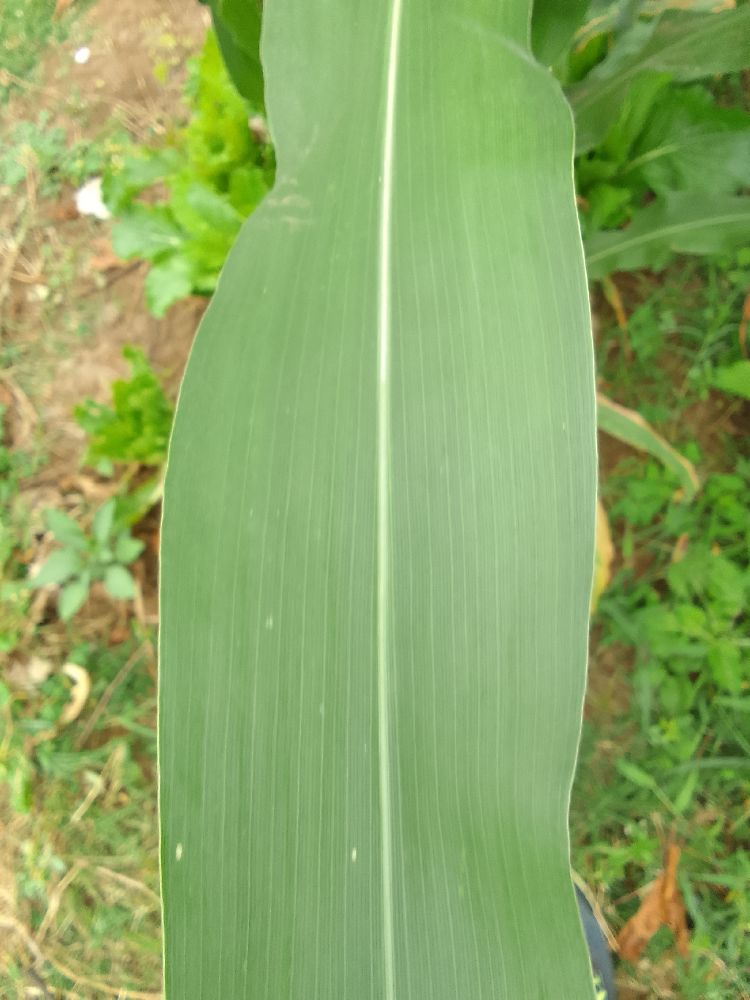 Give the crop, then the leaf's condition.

maize, healthy
